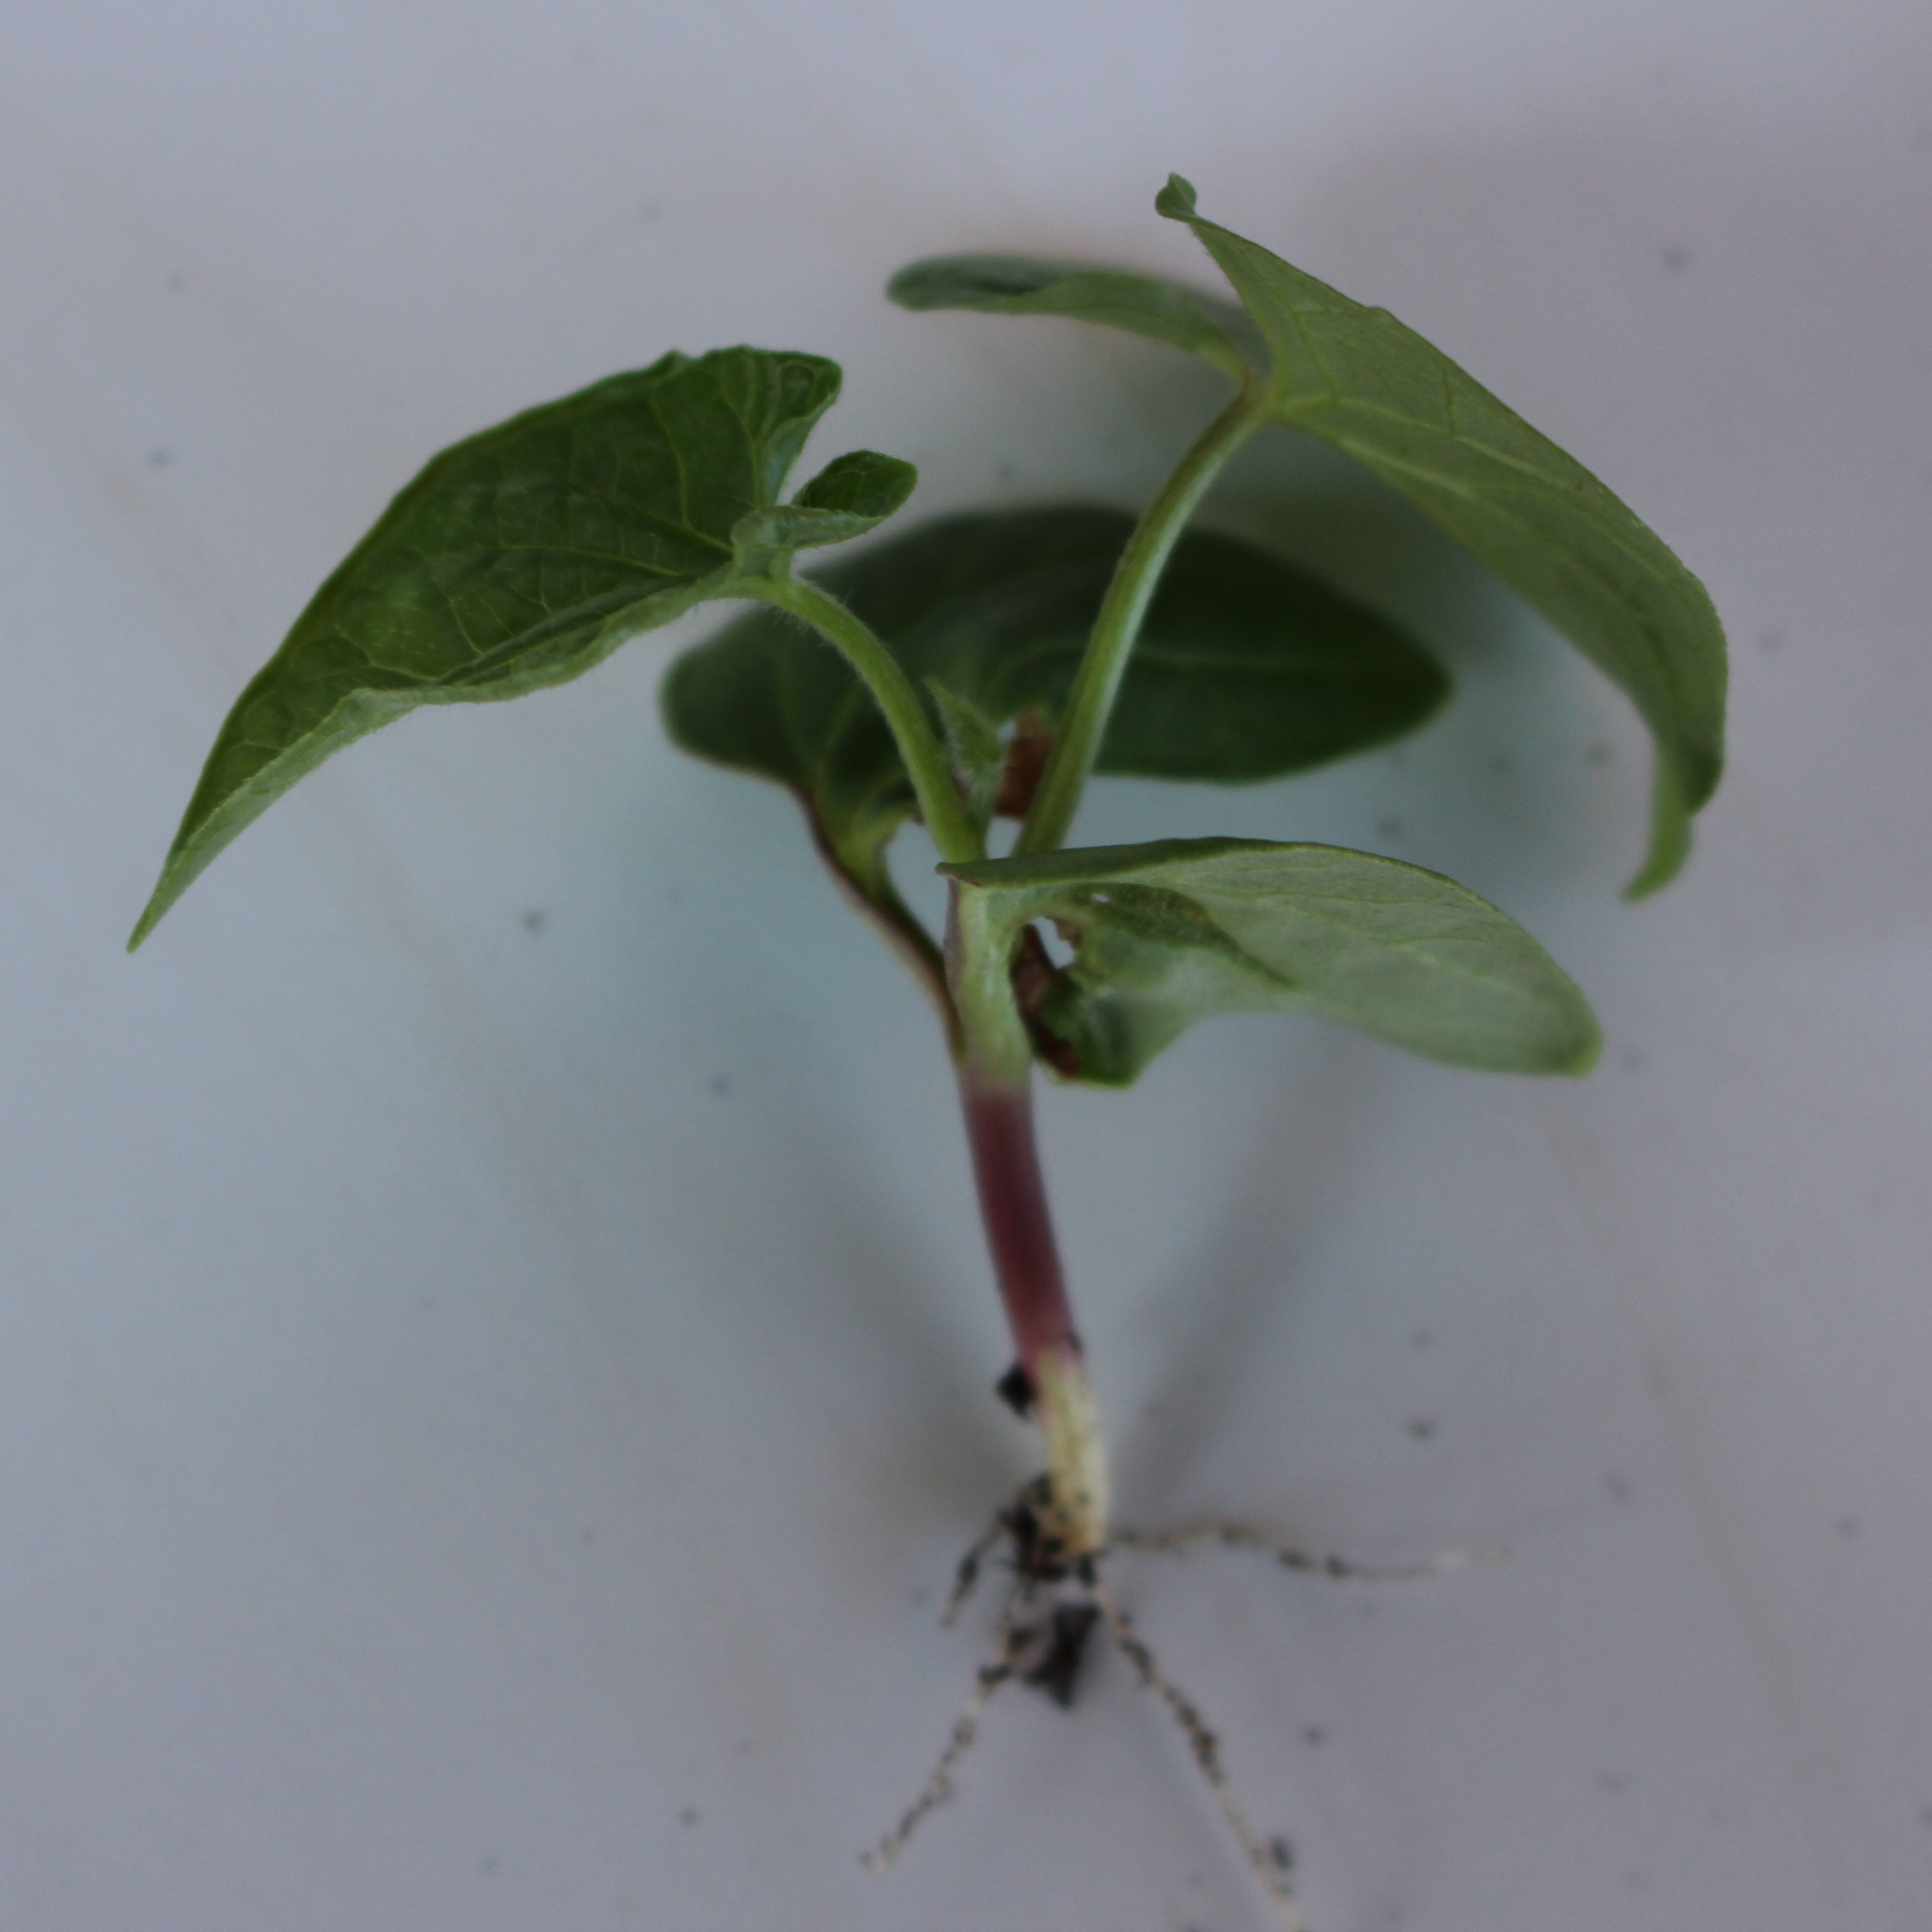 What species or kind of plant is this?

Convolvulus arvensis
